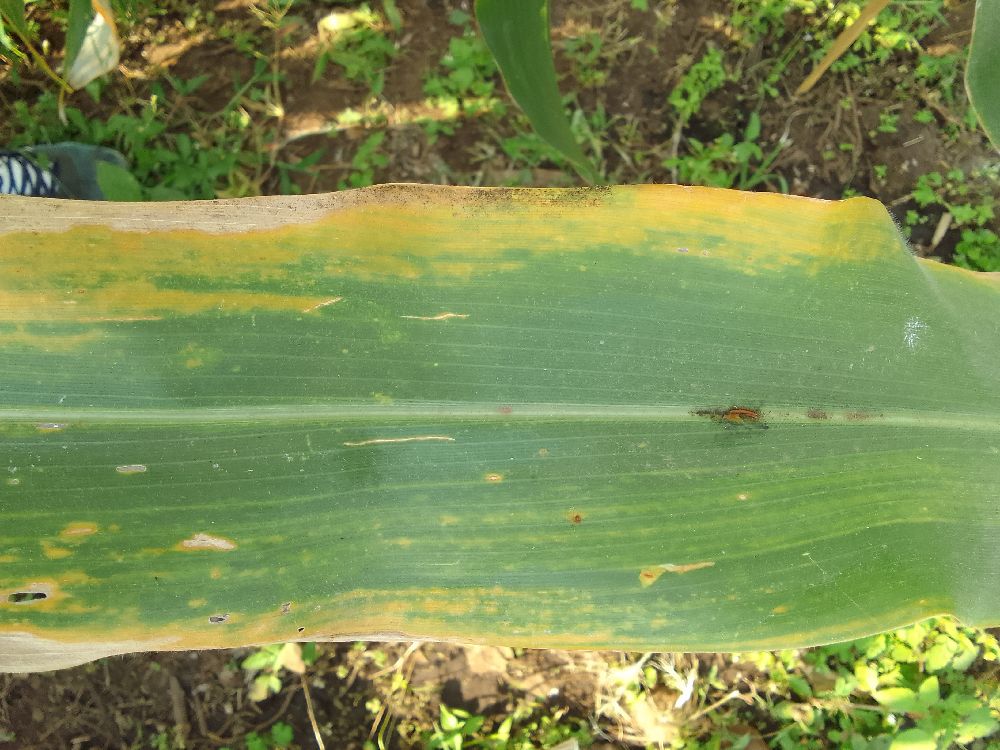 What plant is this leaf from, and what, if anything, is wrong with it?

maize, maize lethal necrosis
